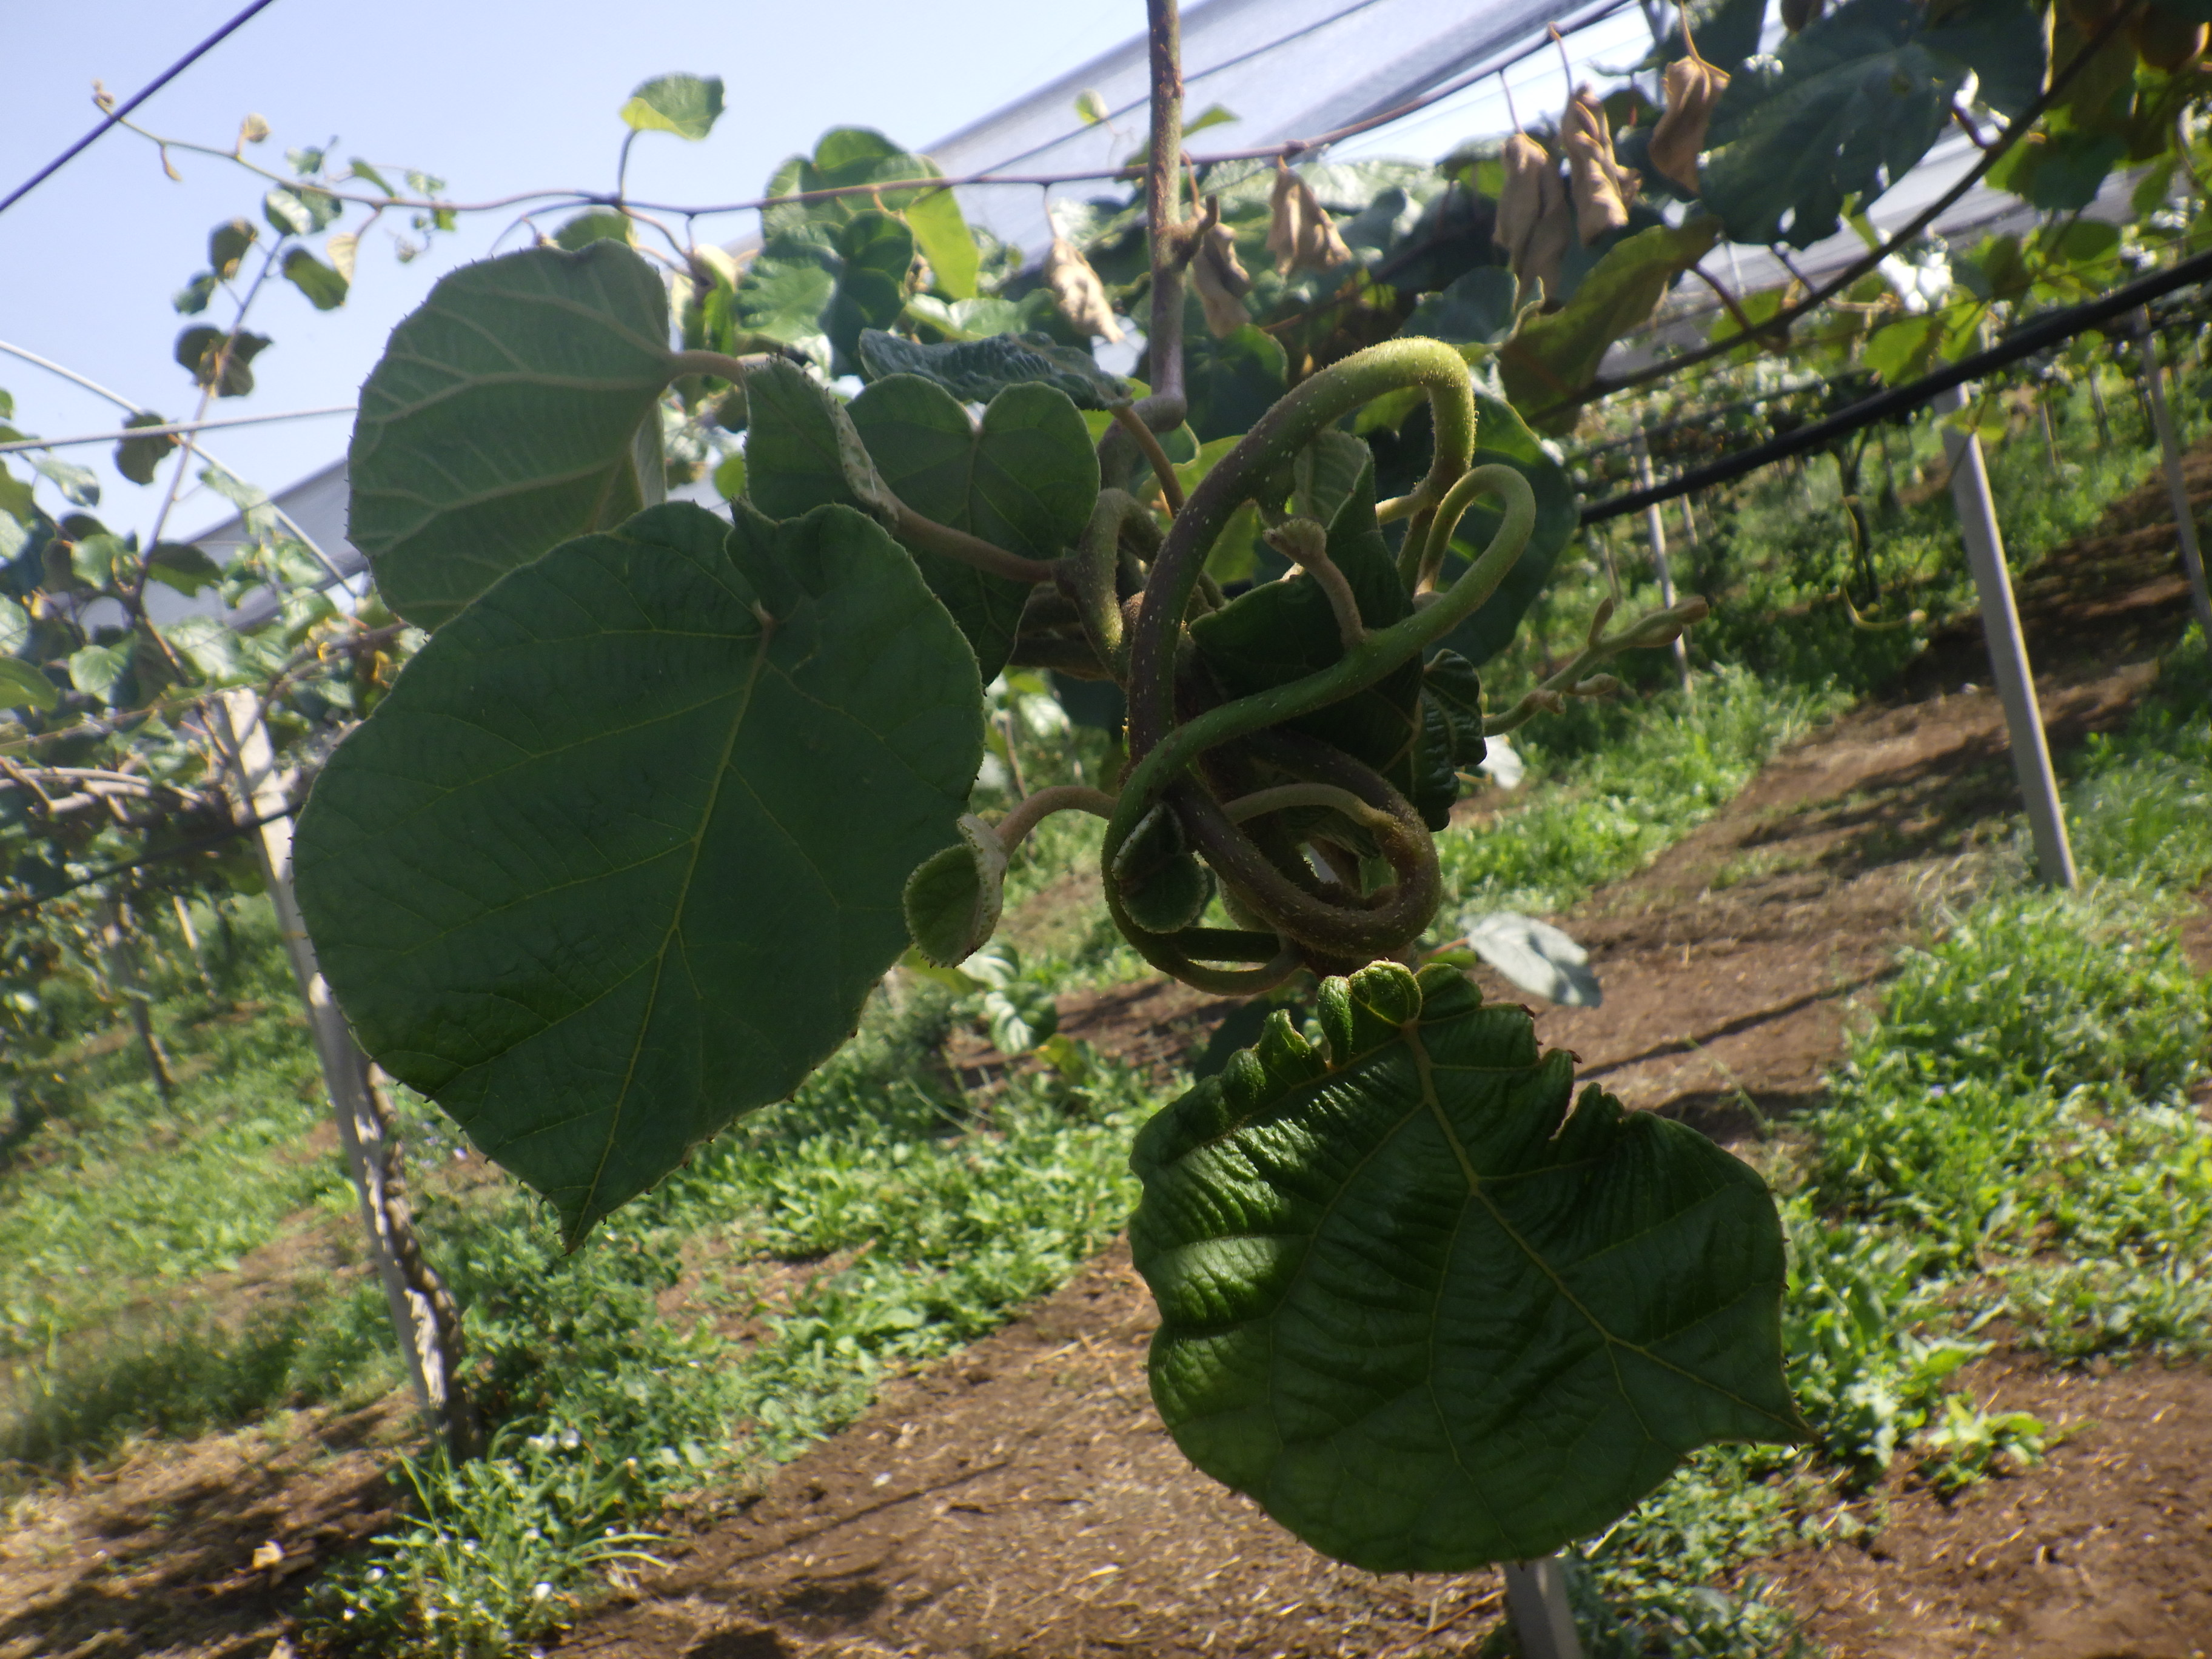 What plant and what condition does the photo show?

kiwi, mechanical damage
